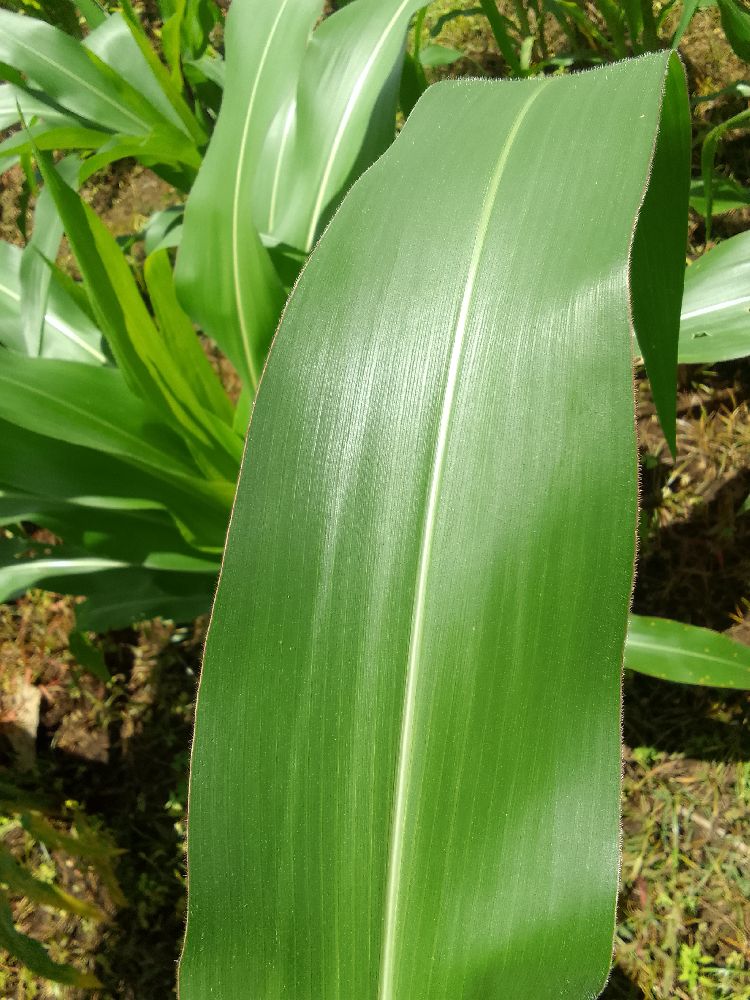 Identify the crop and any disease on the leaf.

maize, healthy
